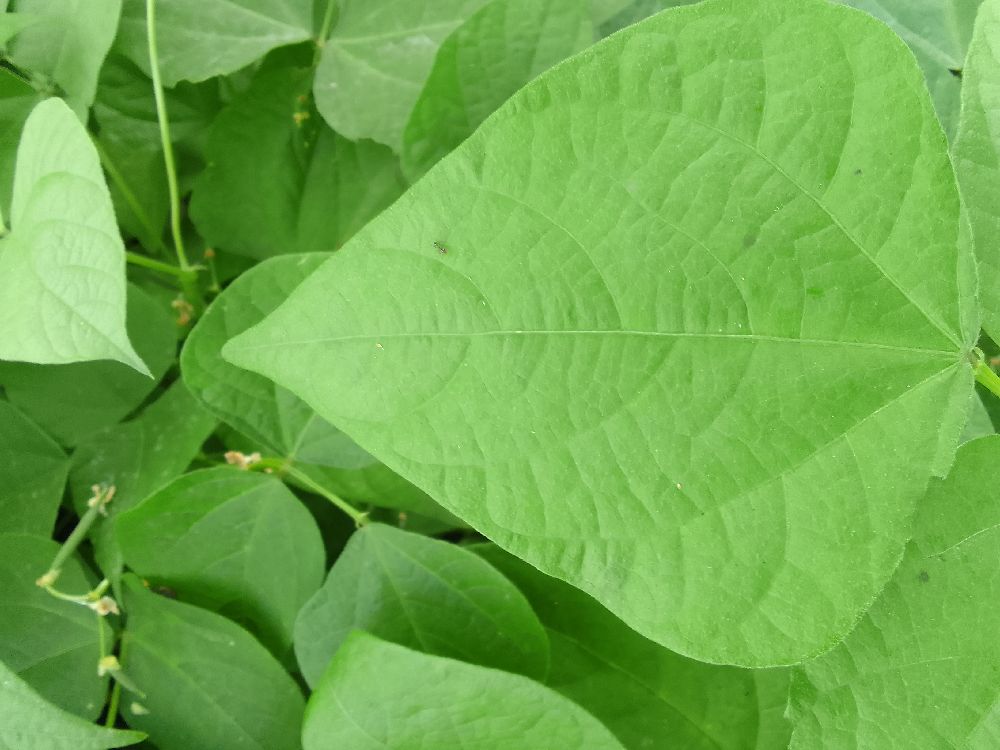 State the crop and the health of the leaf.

common bean, healthy
